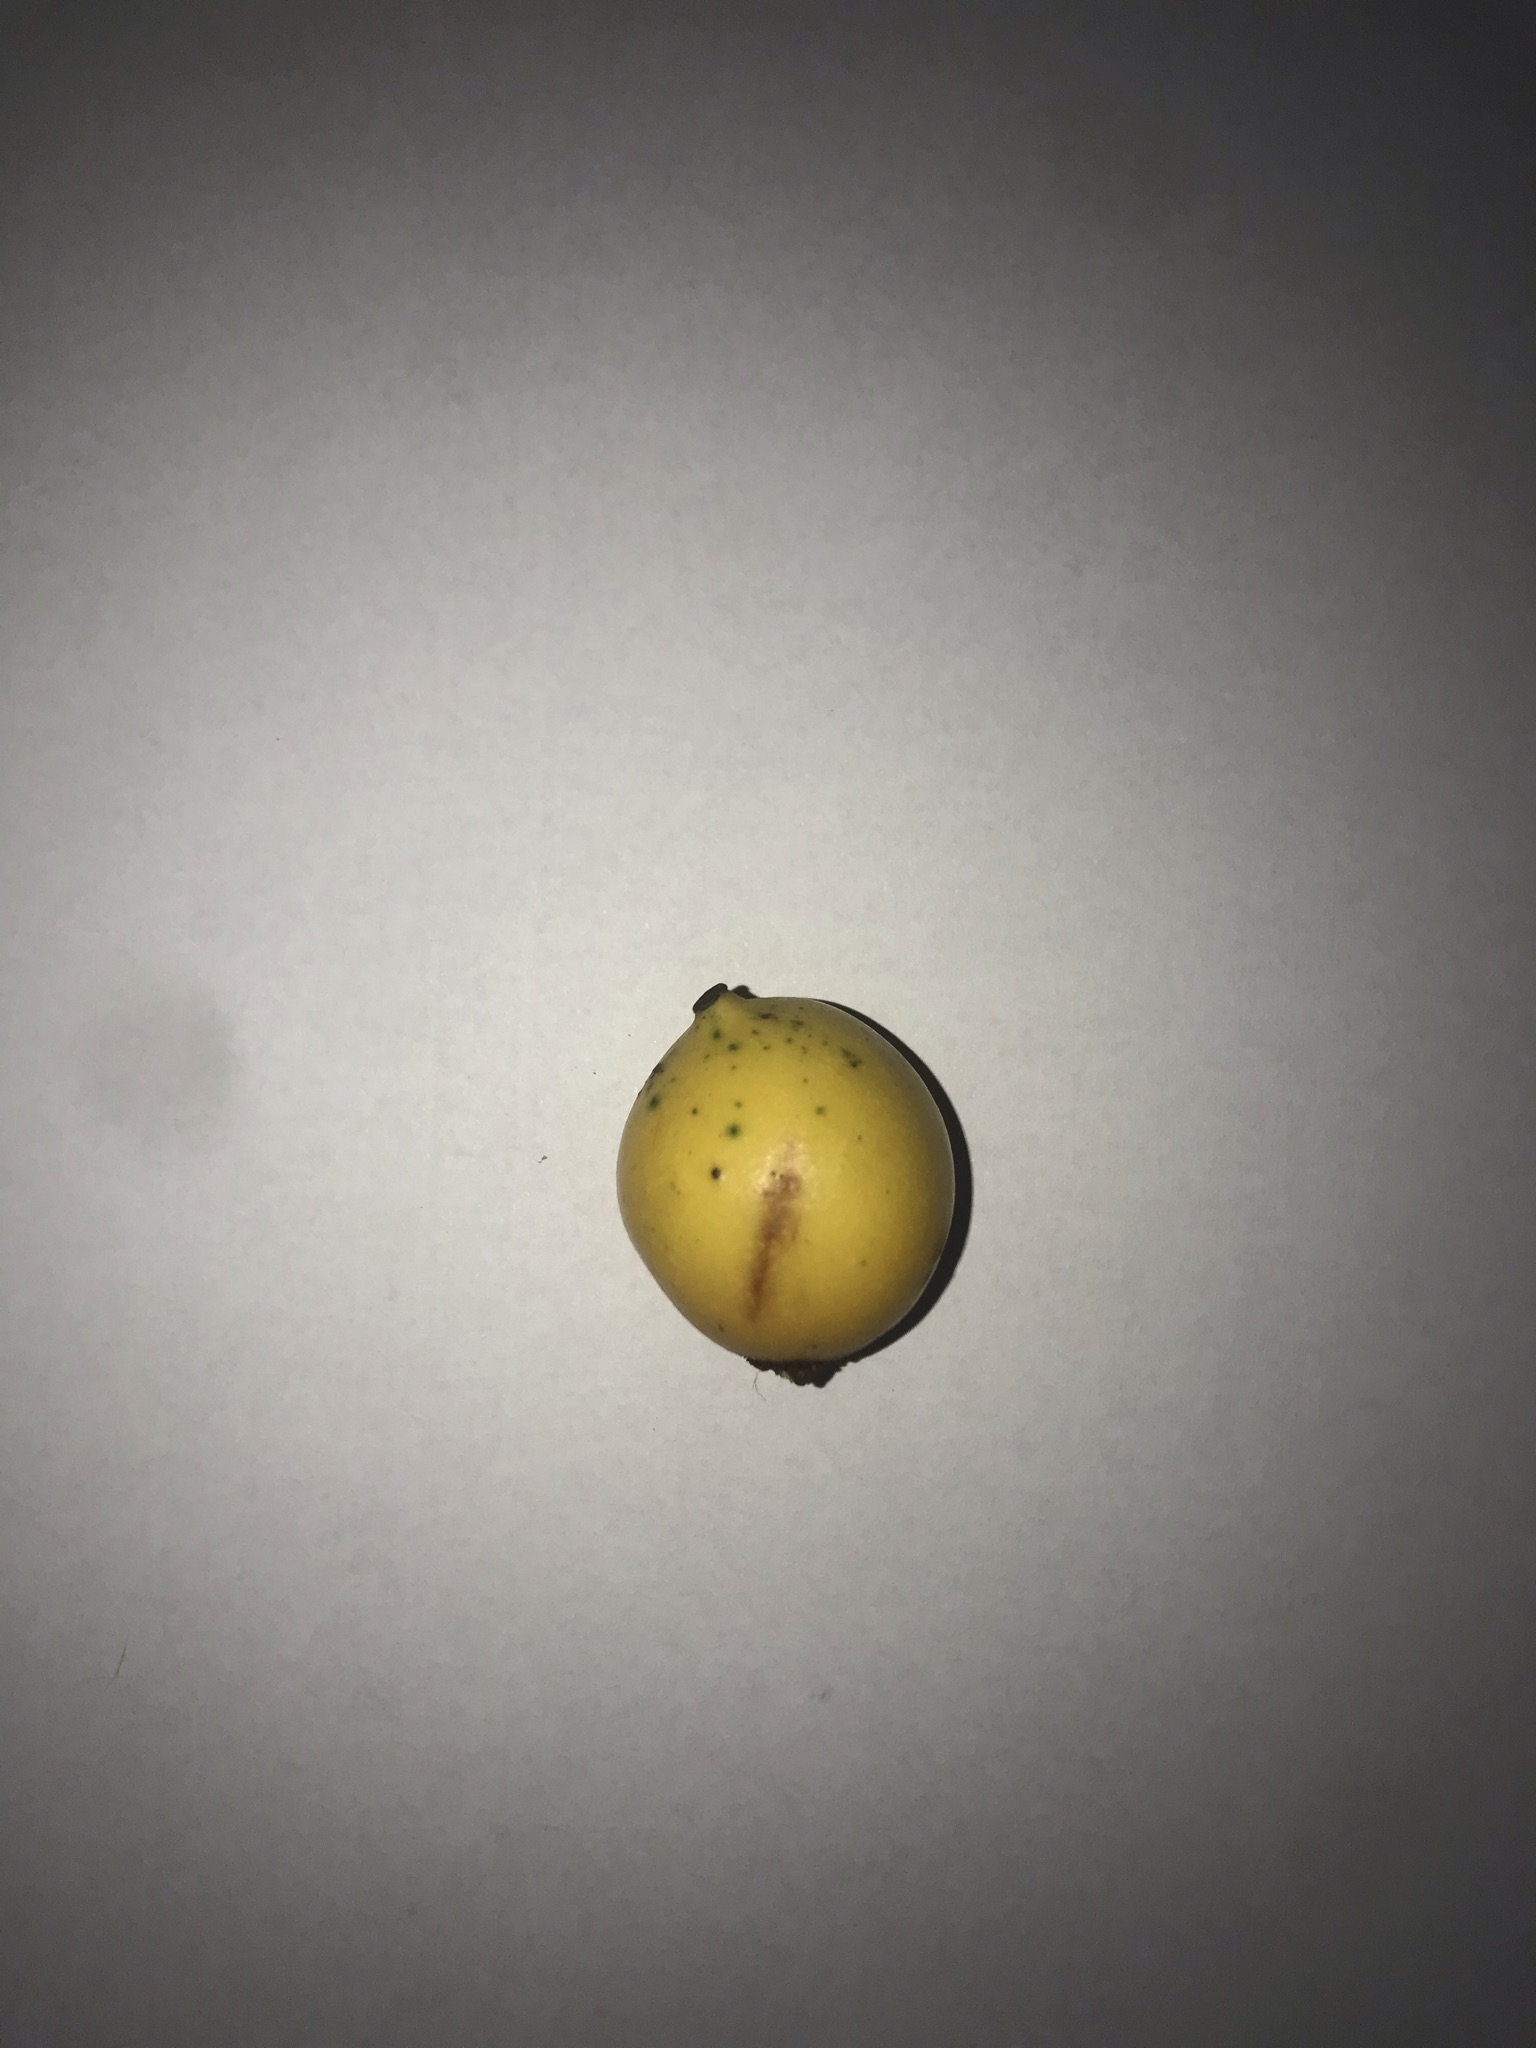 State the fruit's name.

abiu
